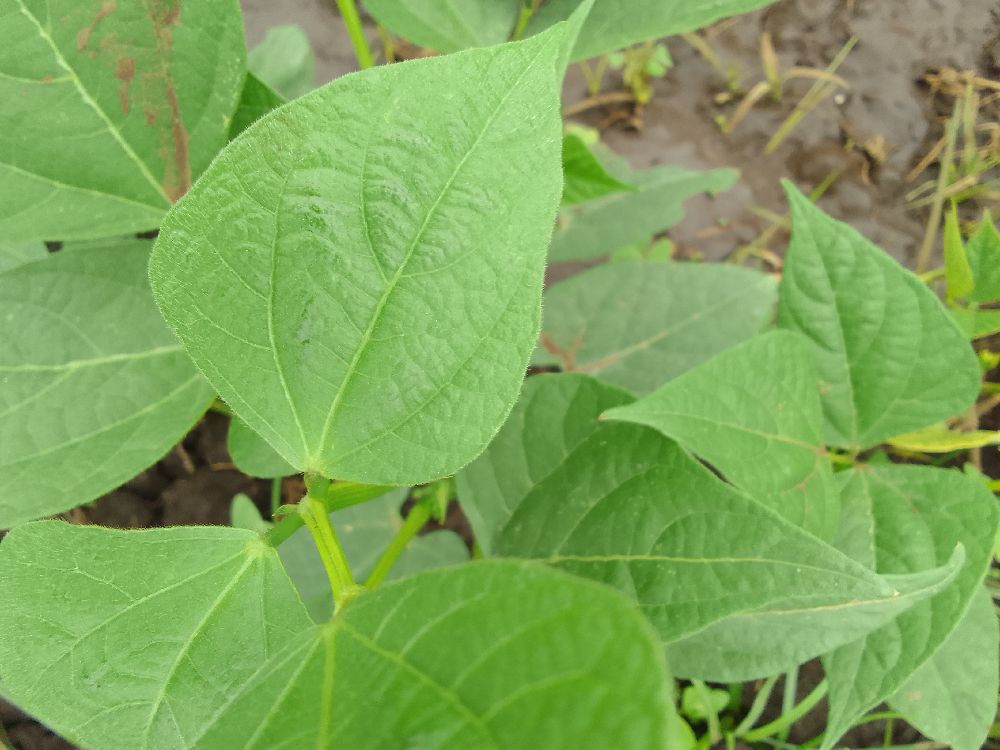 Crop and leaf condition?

common bean, healthy
